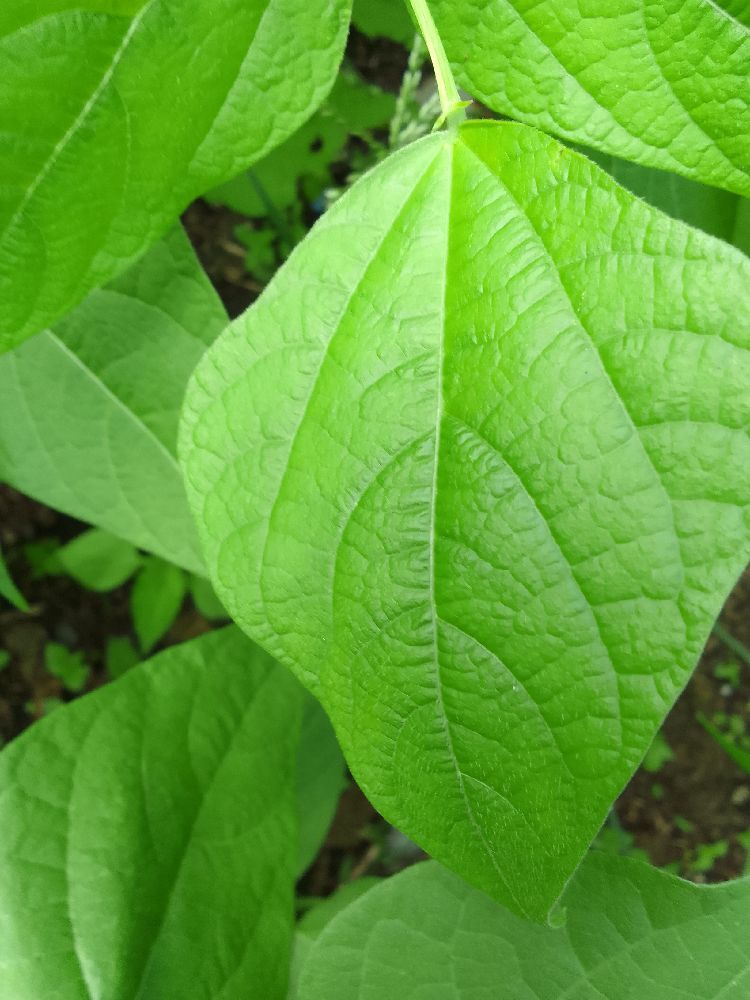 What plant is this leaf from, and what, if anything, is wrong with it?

common bean, healthy
